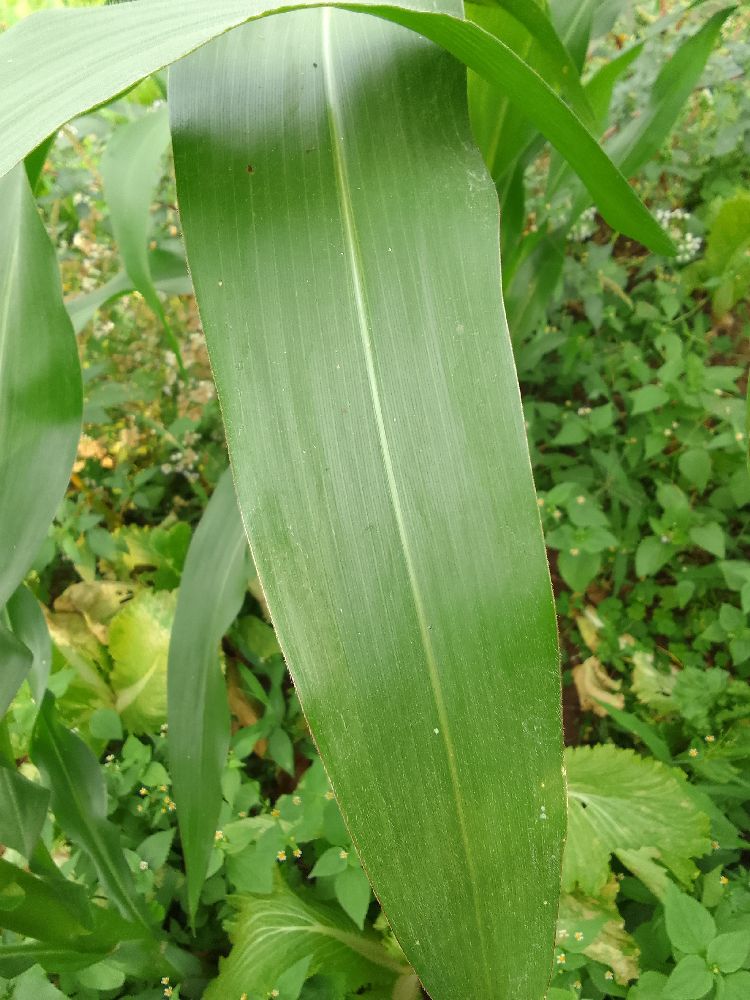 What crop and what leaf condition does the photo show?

maize, healthy
